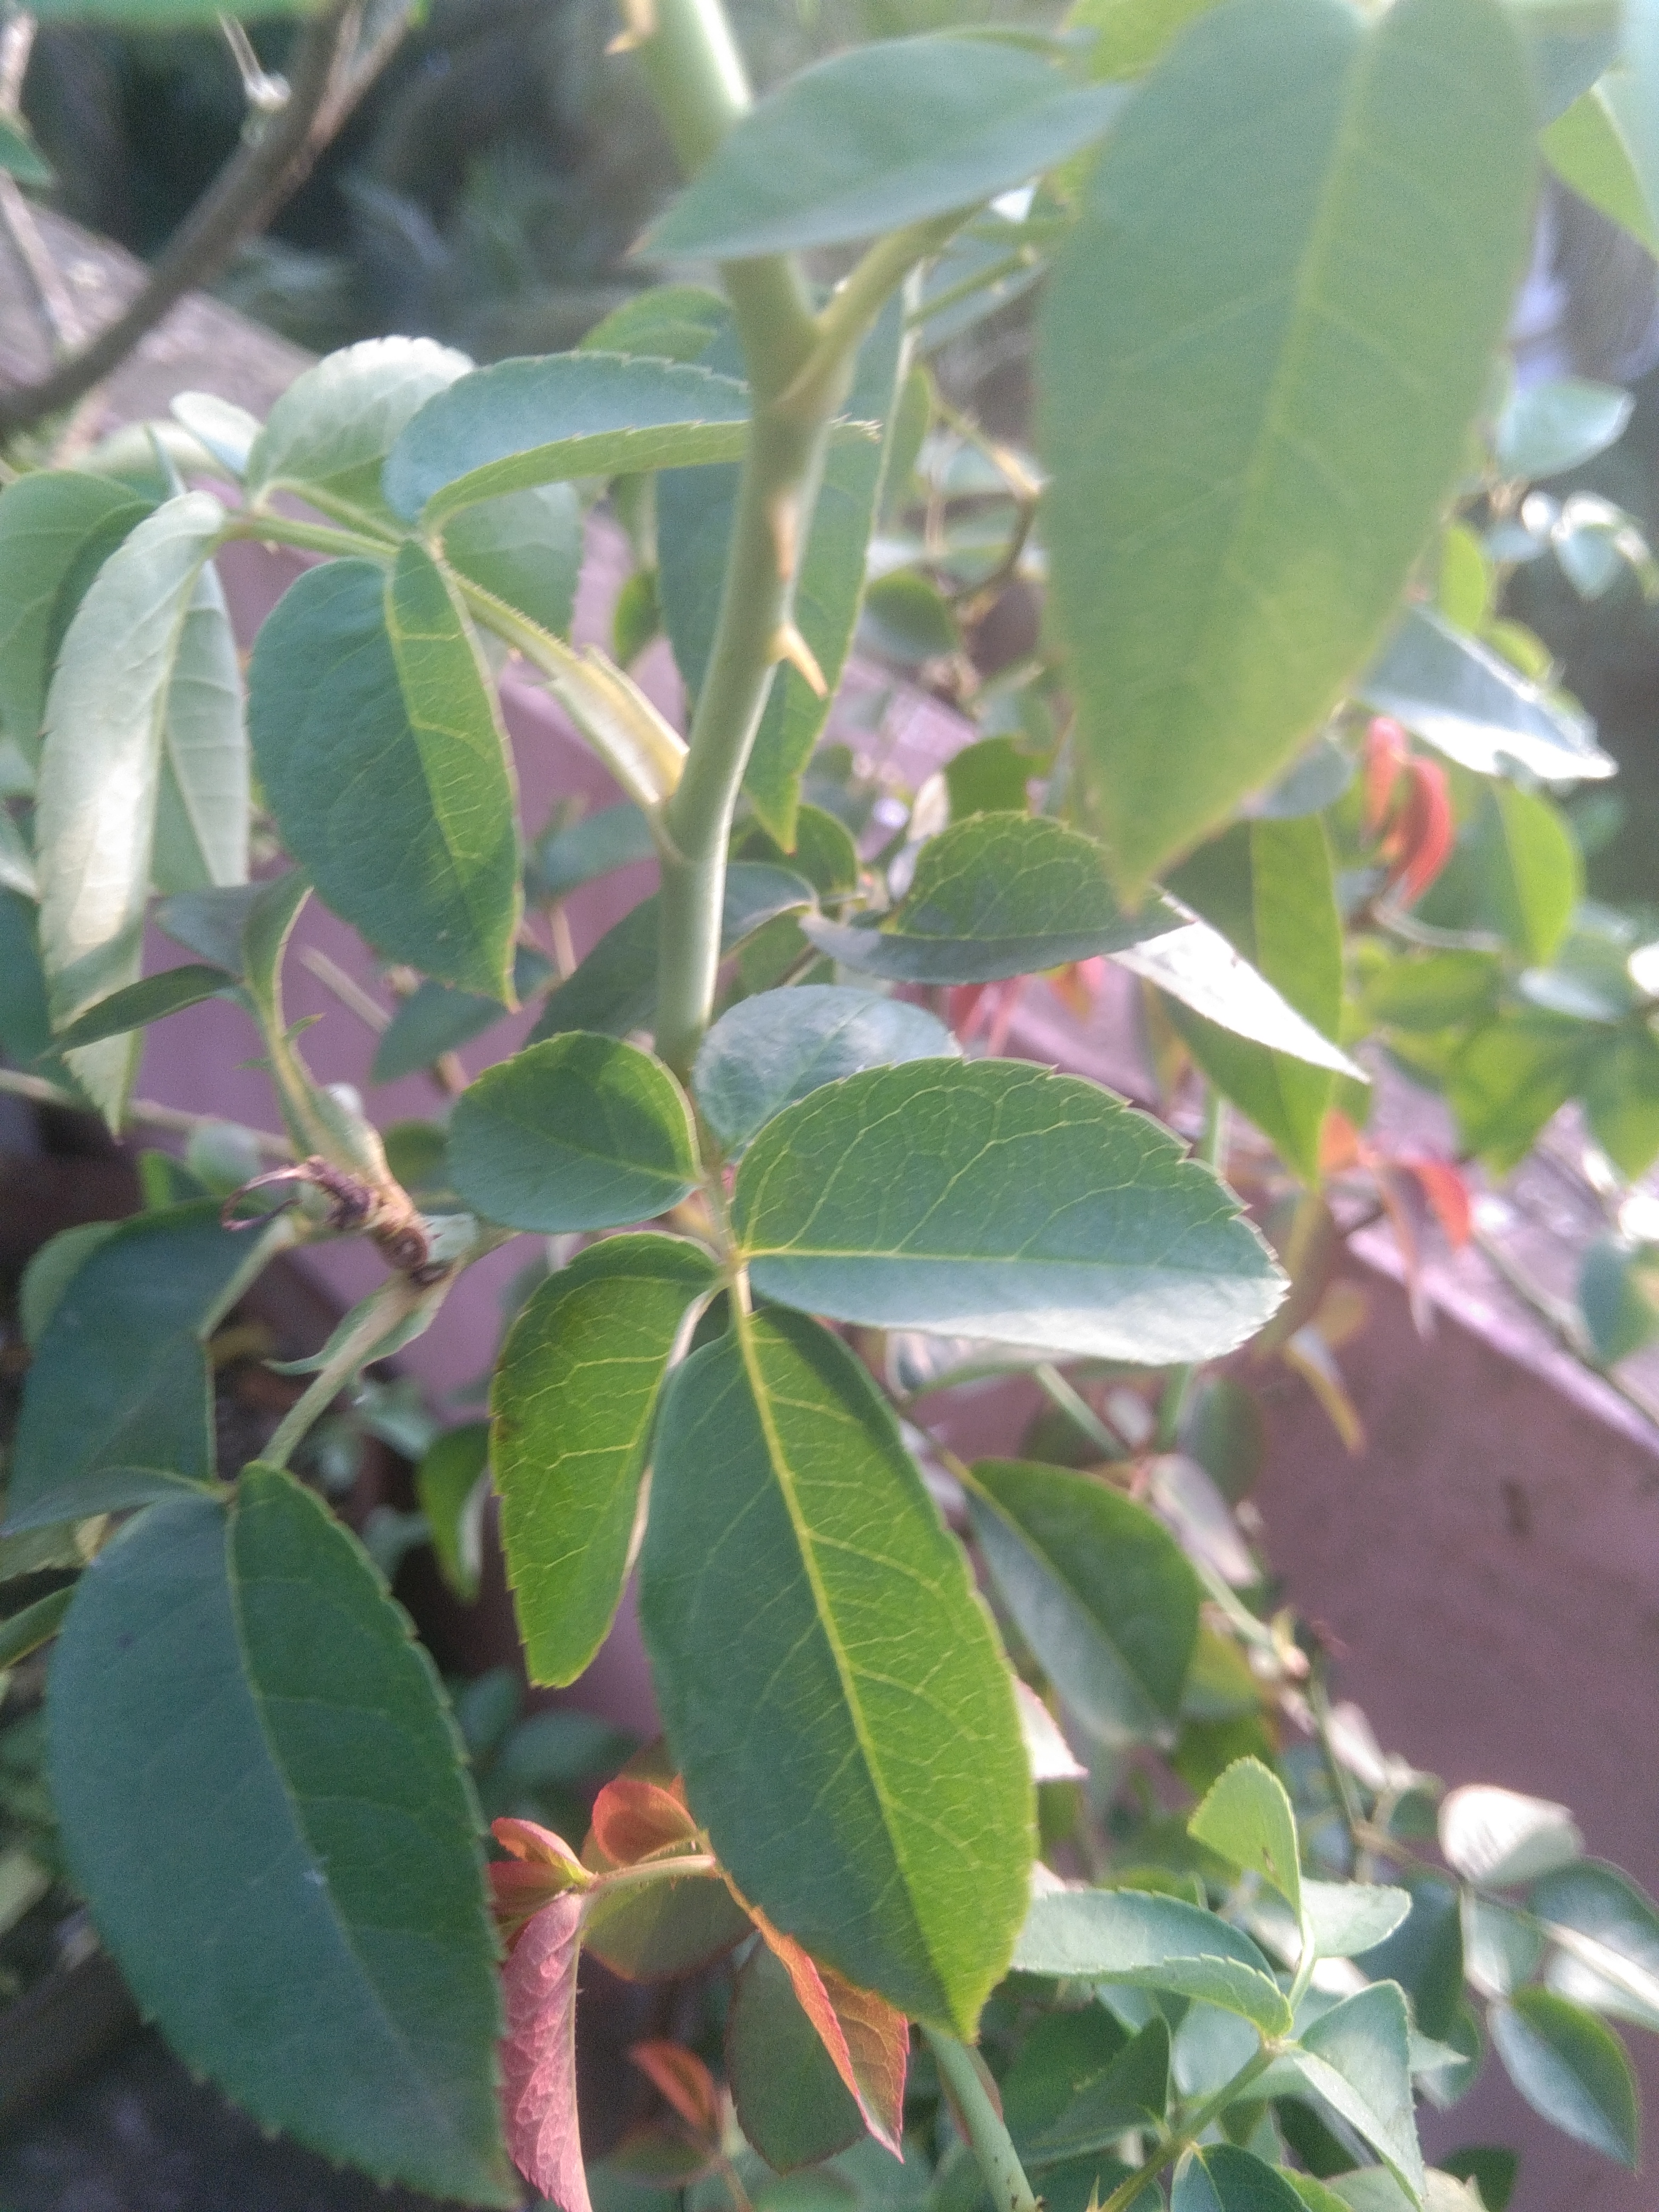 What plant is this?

rose
